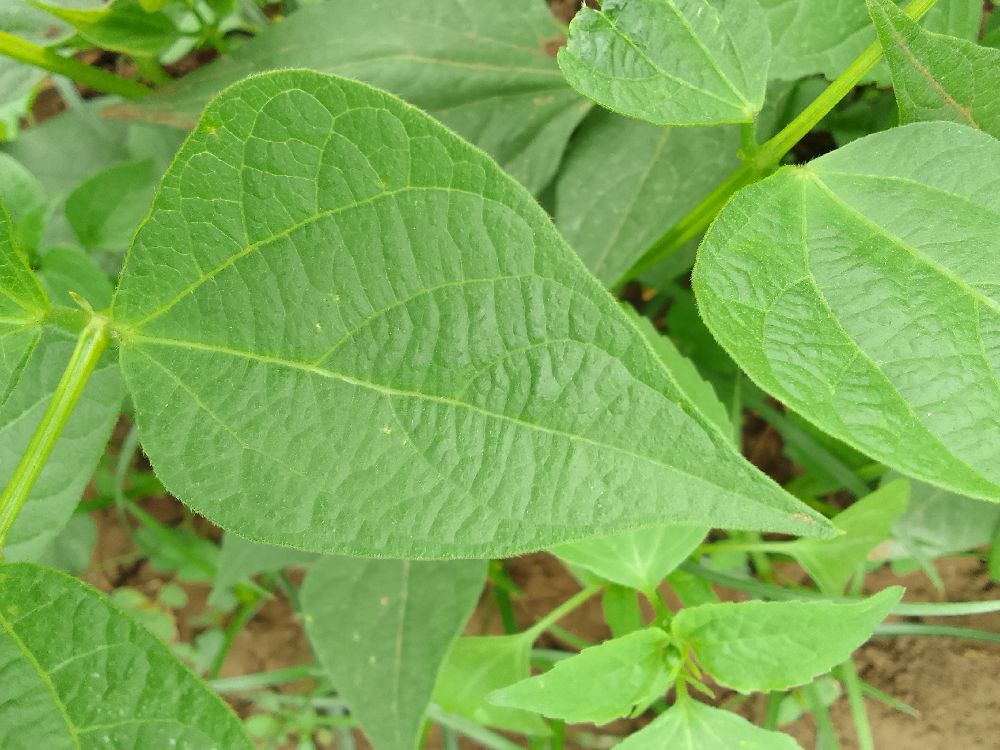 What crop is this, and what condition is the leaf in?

common bean, healthy
